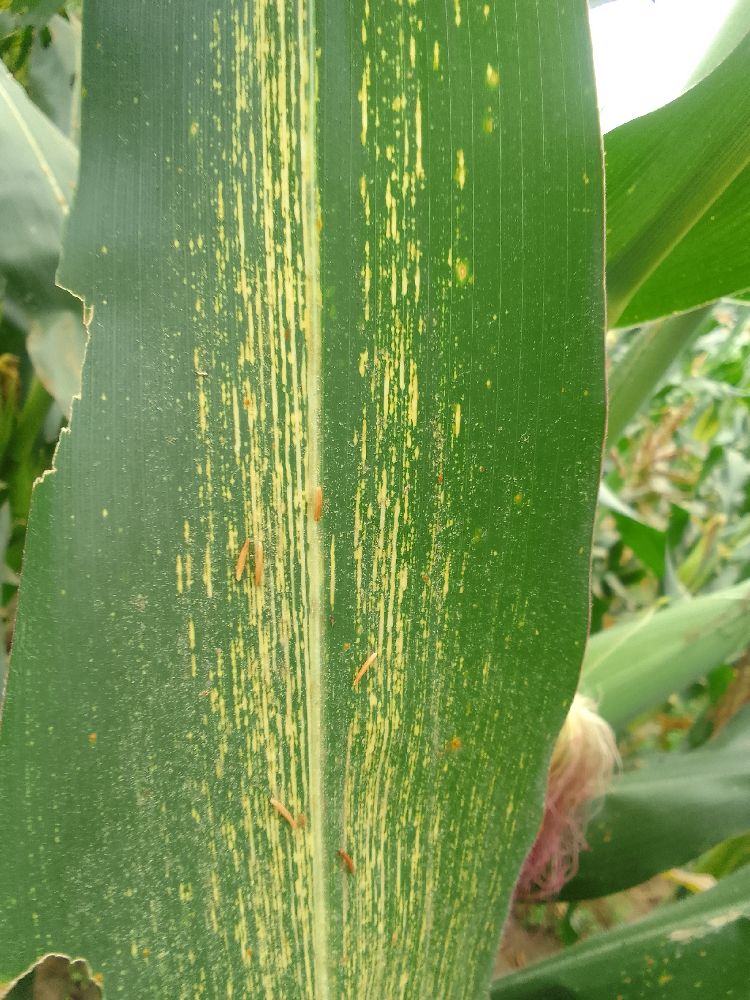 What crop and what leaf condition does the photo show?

maize, maize streak virus
